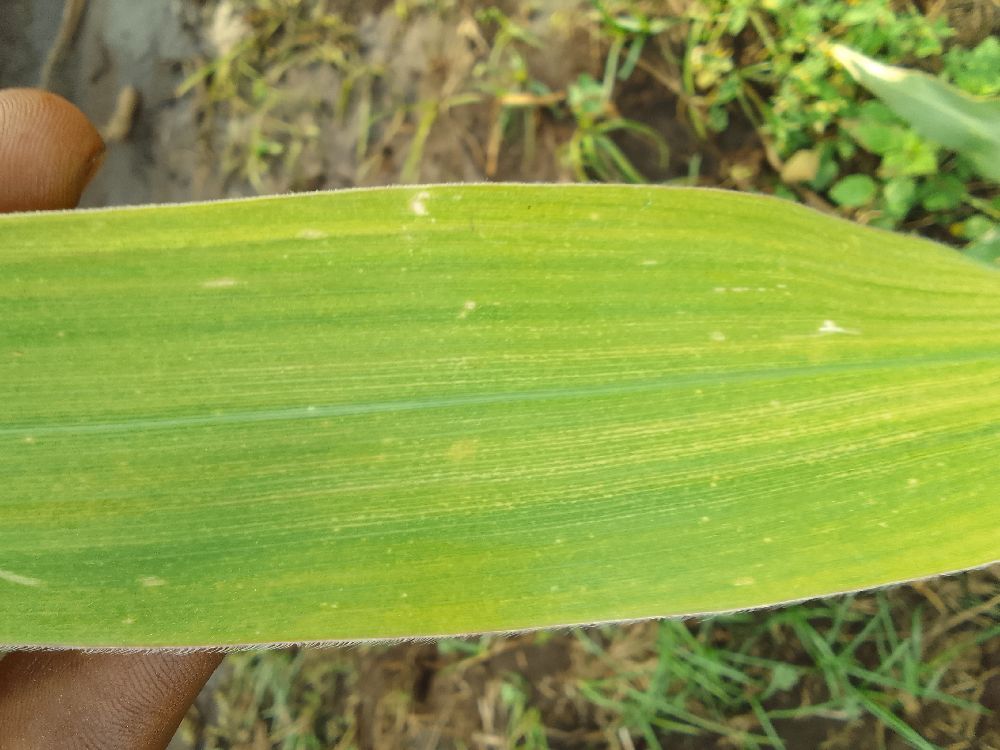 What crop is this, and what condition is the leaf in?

maize, maize lethal necrosis
